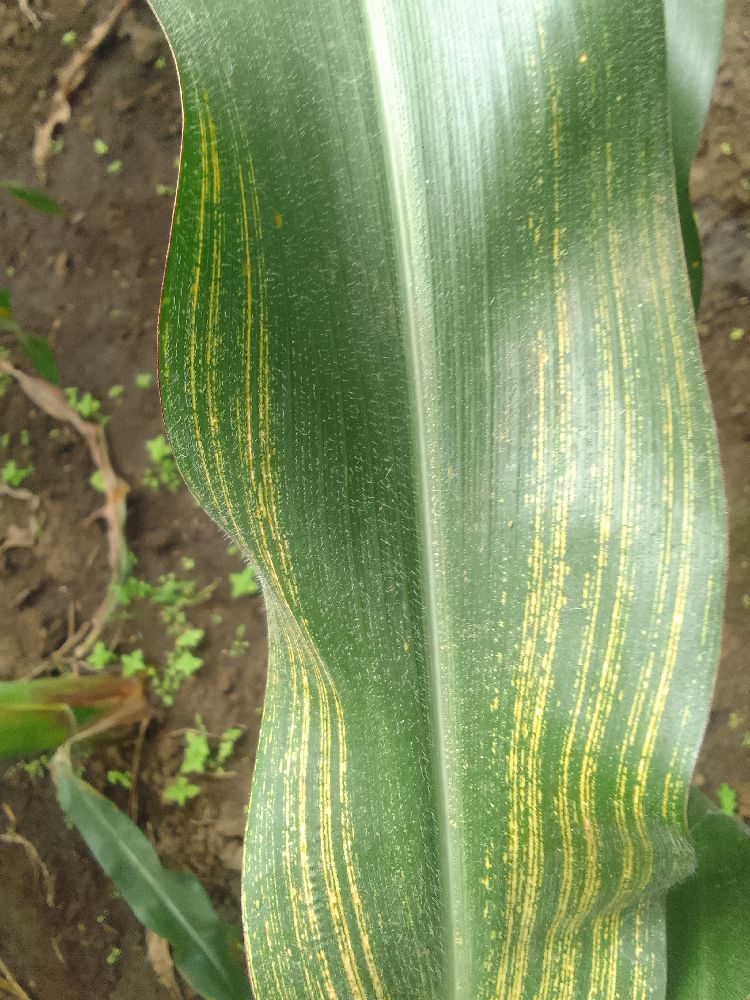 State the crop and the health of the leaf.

maize, maize streak virus
